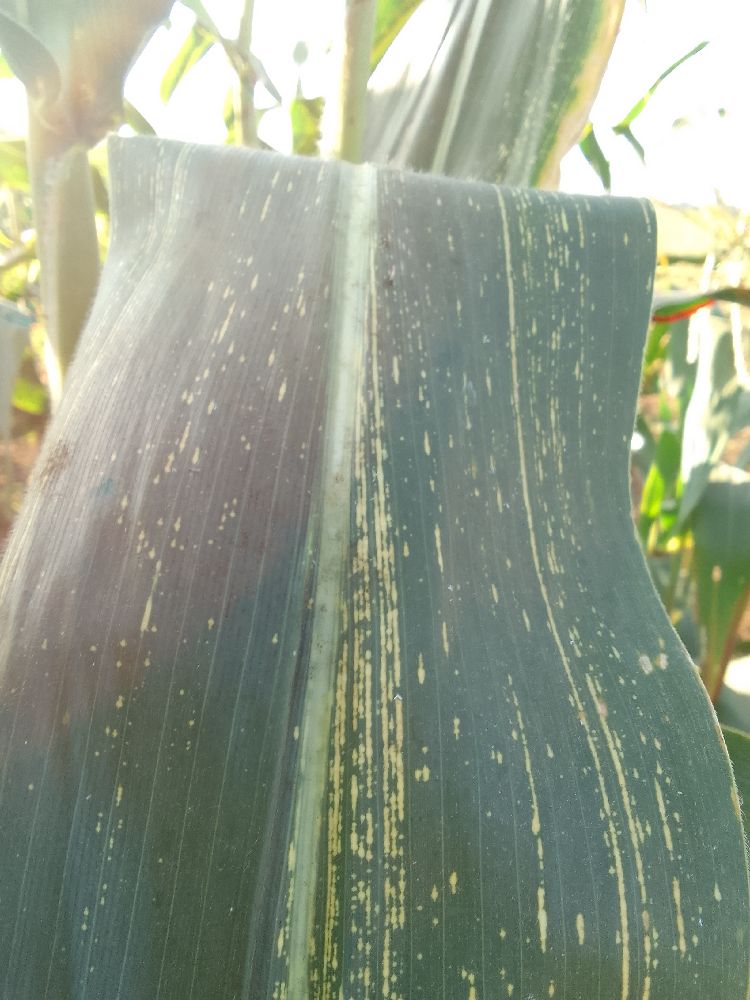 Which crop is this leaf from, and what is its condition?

maize, maize streak virus
